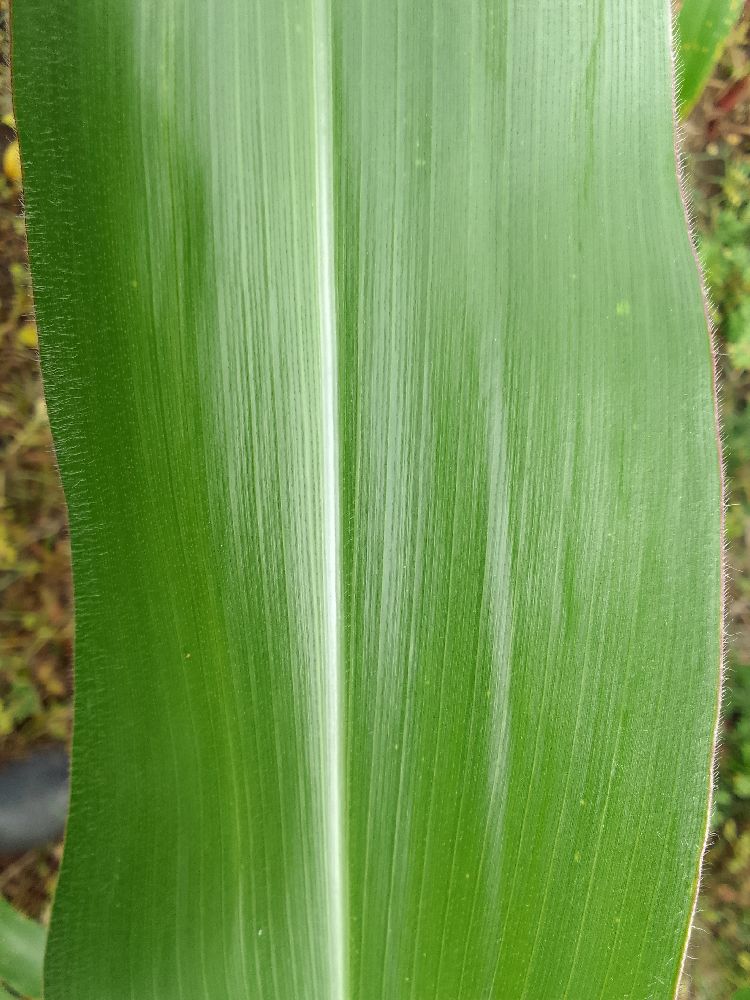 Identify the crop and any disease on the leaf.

maize, healthy
